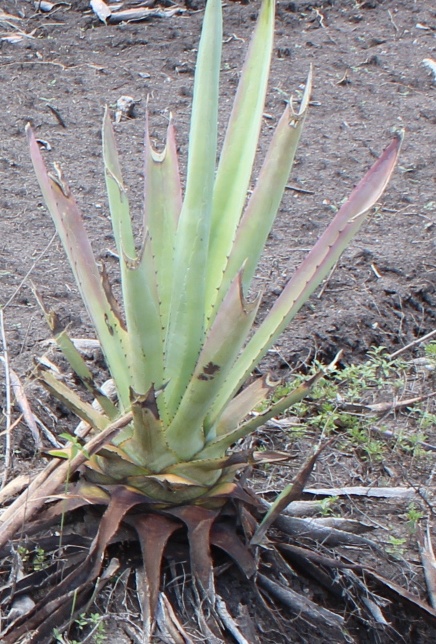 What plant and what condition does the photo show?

agave, sick
